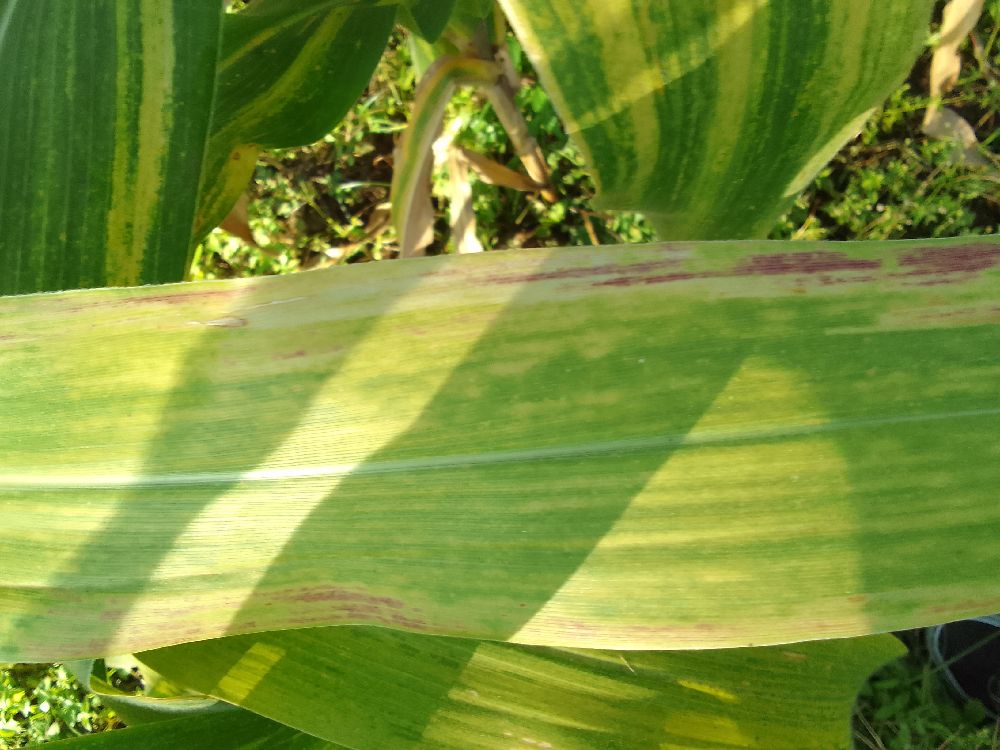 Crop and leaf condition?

maize, maize lethal necrosis
